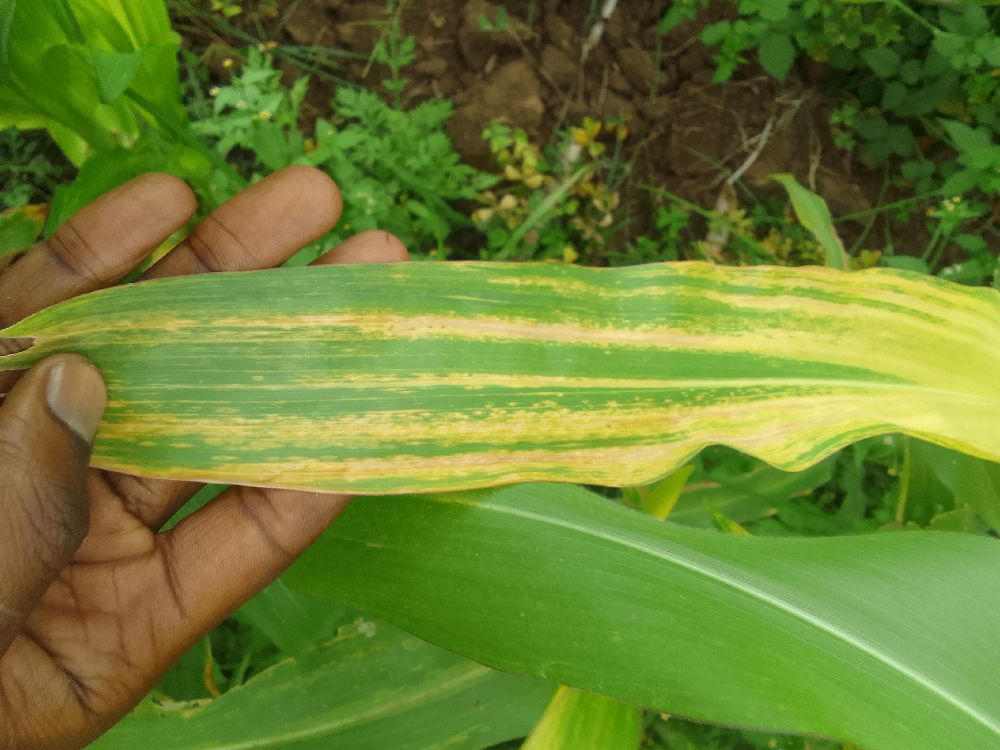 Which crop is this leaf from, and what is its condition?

maize, maize lethal necrosis
